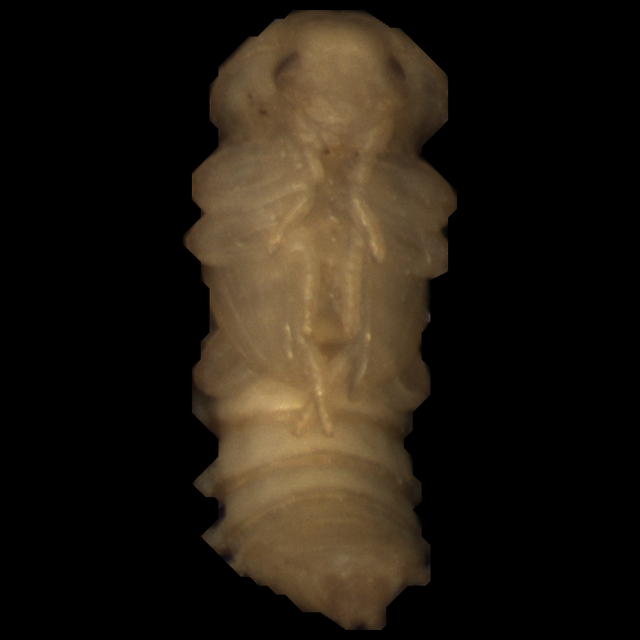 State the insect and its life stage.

mealworm pupa
